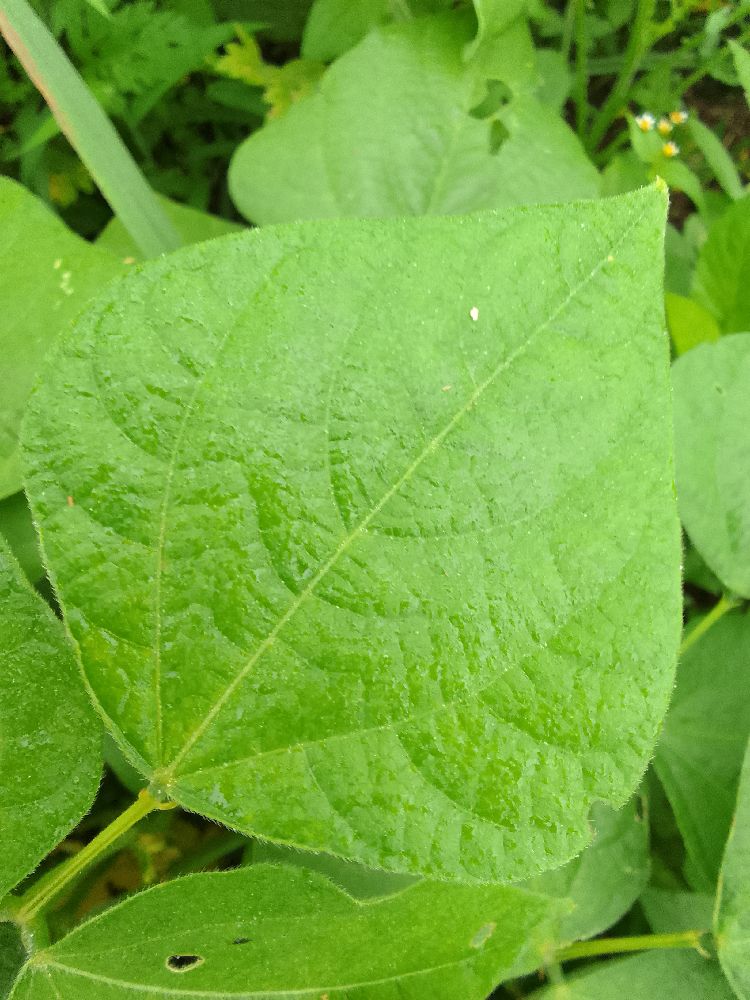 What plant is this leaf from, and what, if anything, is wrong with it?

common bean, healthy
